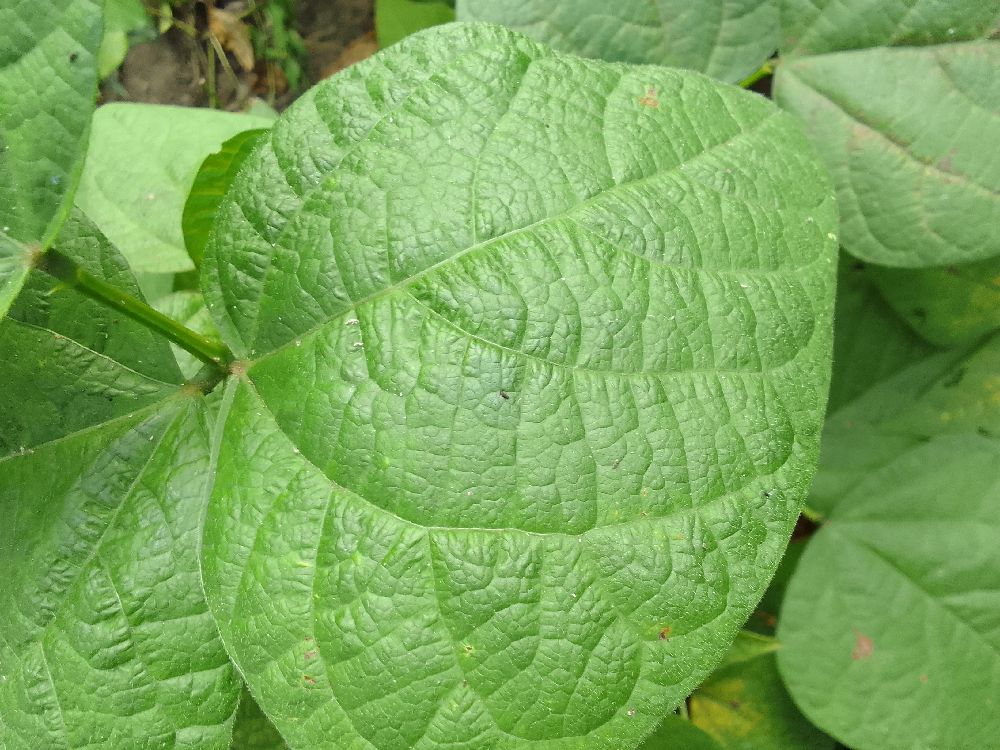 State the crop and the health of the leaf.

common bean, healthy
